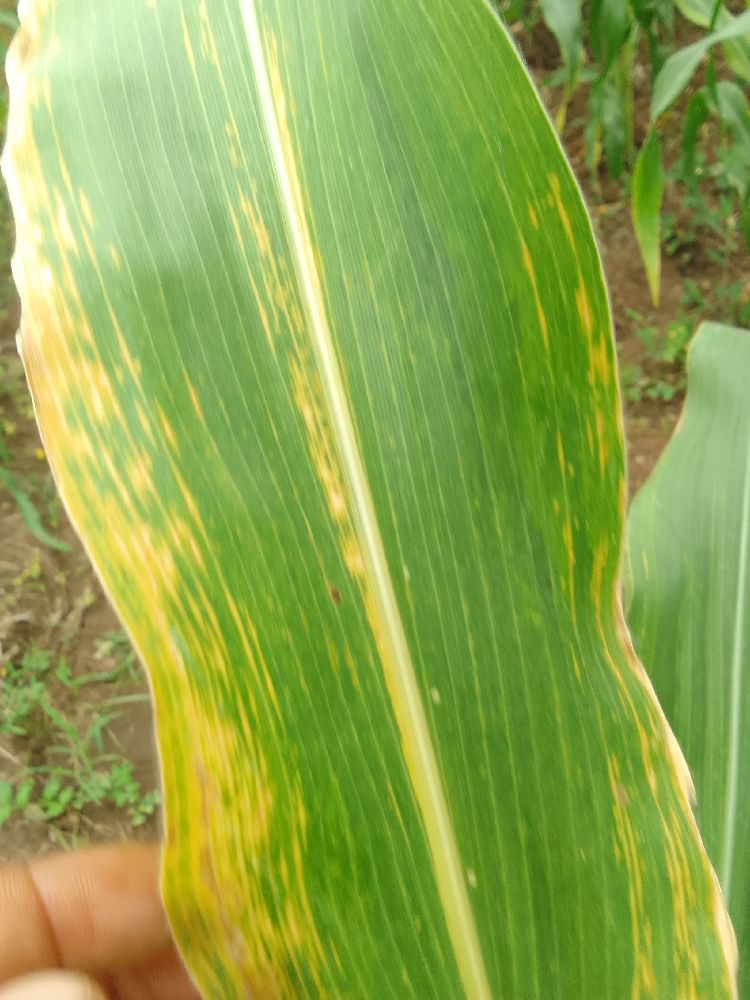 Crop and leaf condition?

maize, maize lethal necrosis
